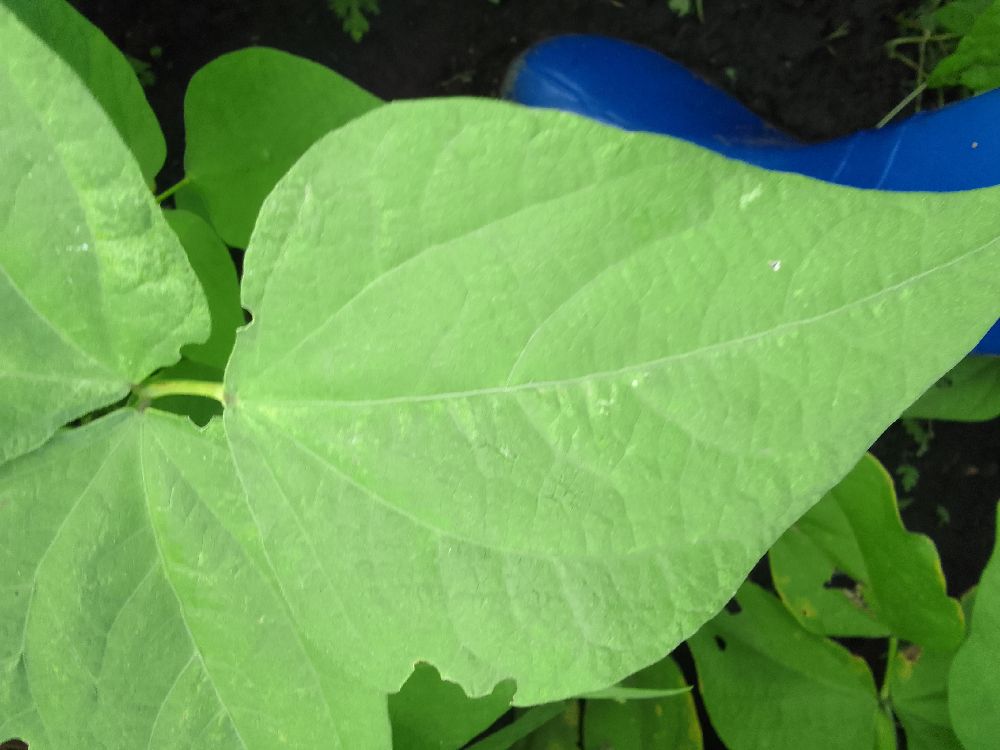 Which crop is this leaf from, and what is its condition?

common bean, healthy
